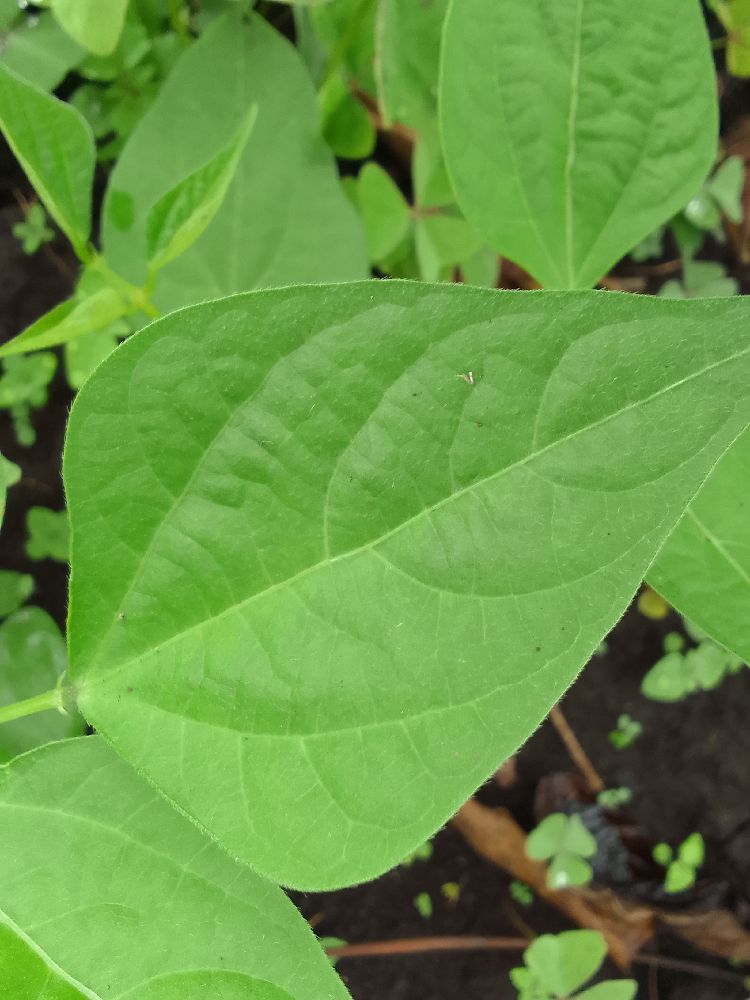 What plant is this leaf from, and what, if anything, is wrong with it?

common bean, healthy
